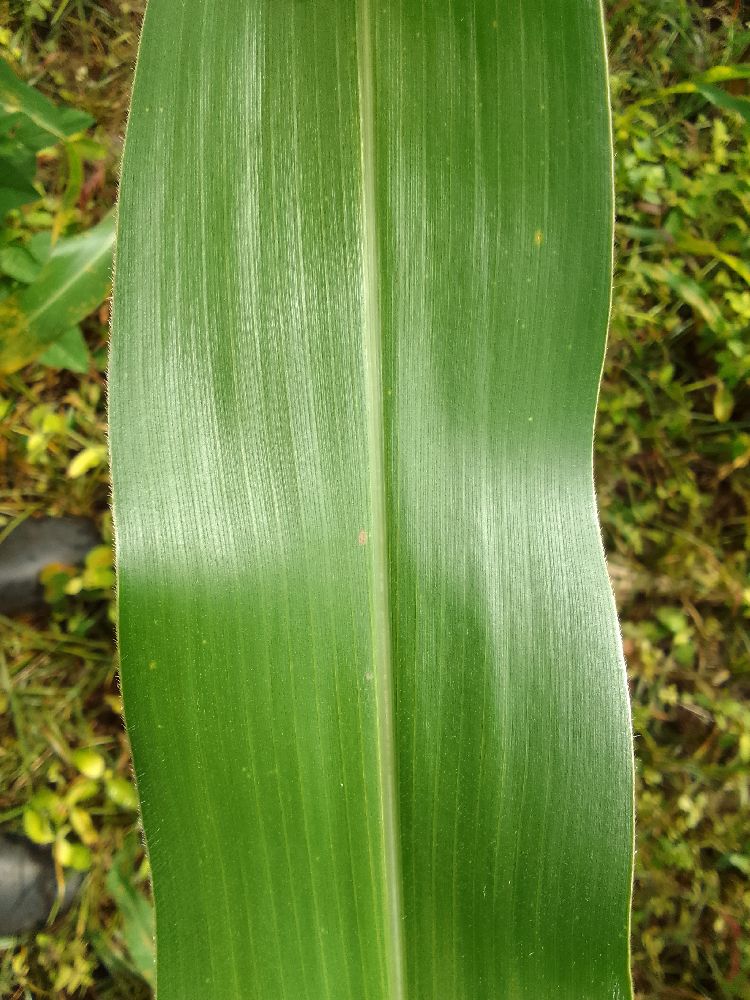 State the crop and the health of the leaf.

maize, healthy
